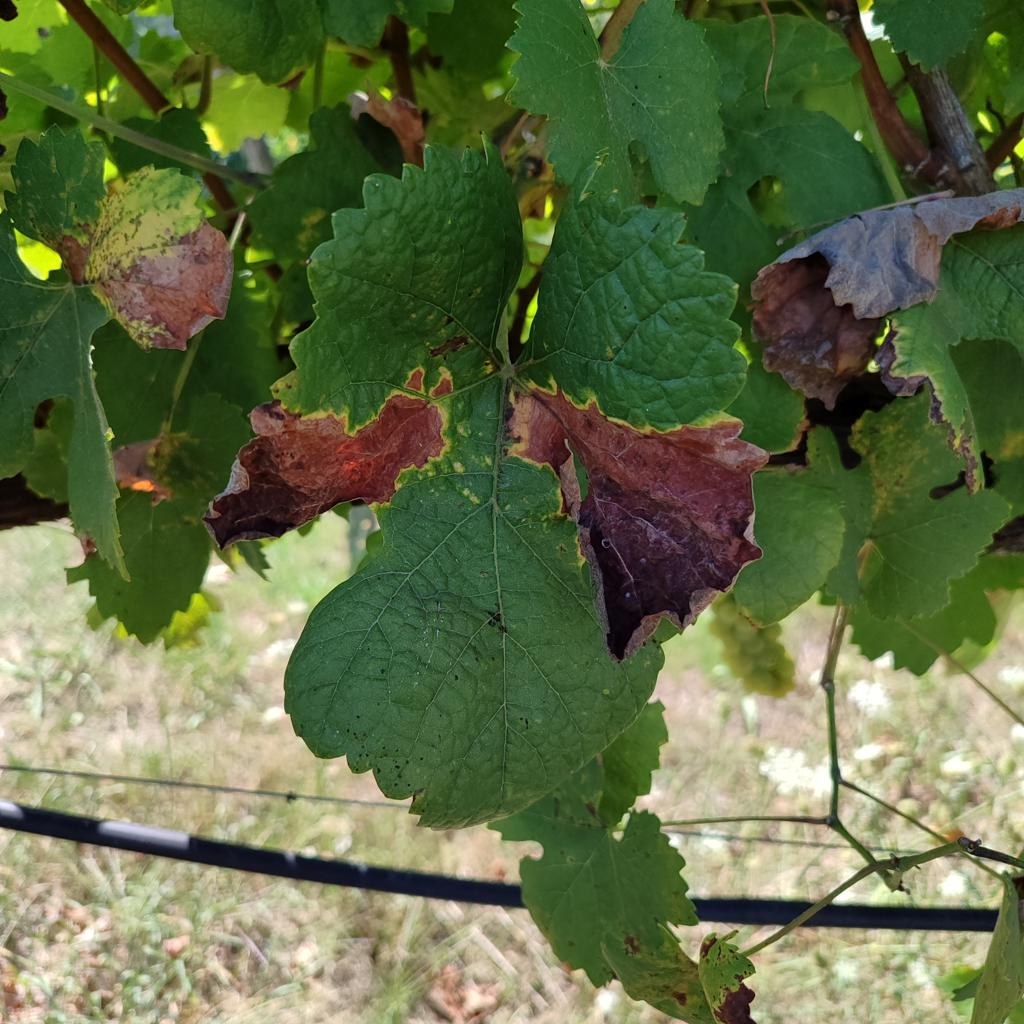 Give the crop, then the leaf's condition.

grapevine, downy mildew
